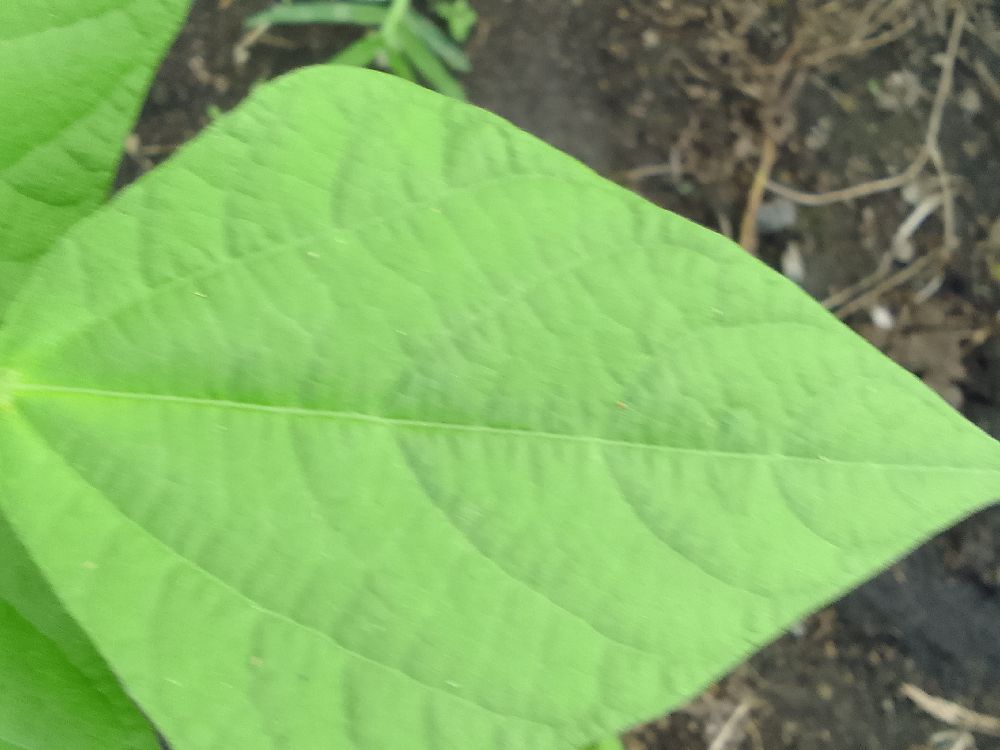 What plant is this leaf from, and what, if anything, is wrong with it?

common bean, healthy
